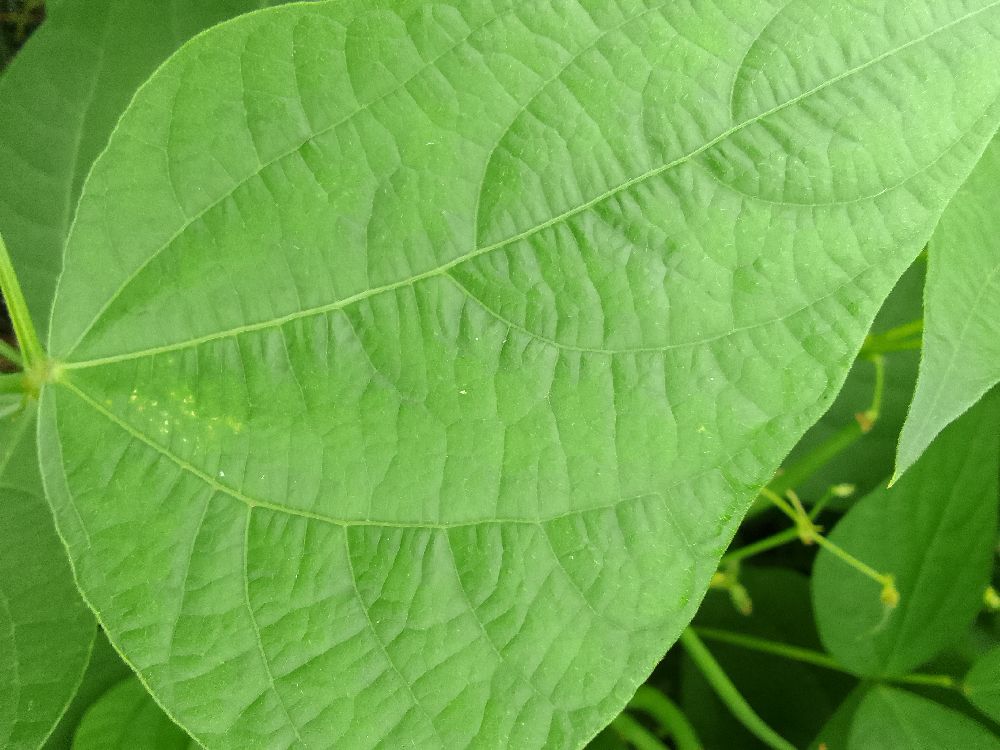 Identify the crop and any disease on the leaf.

common bean, healthy
